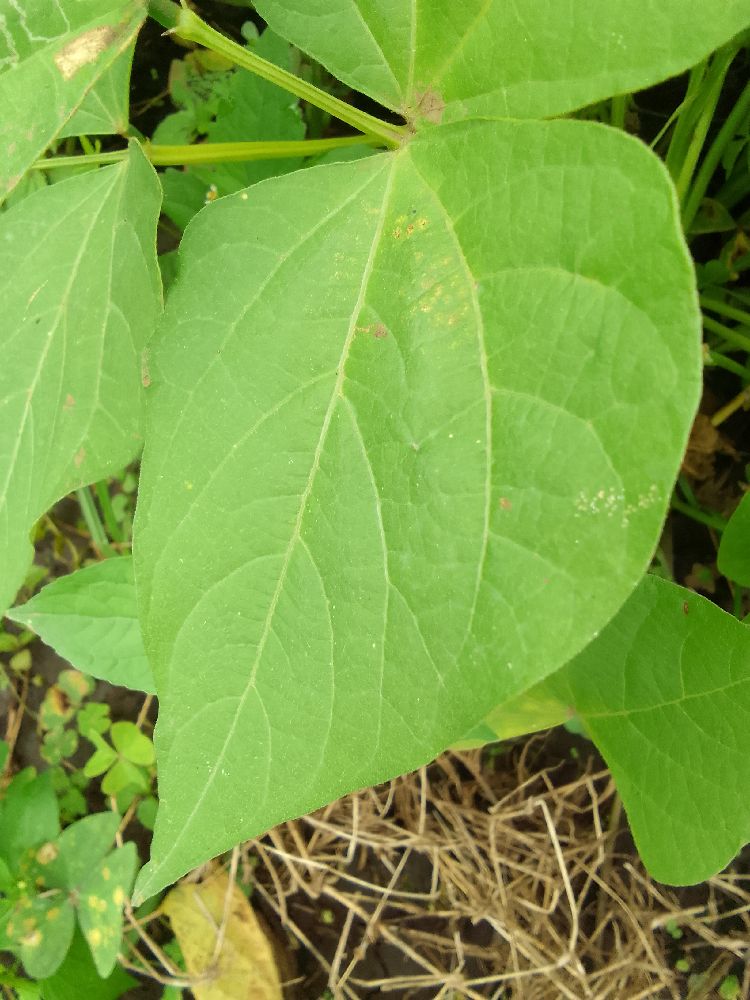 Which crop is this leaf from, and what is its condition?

common bean, healthy
